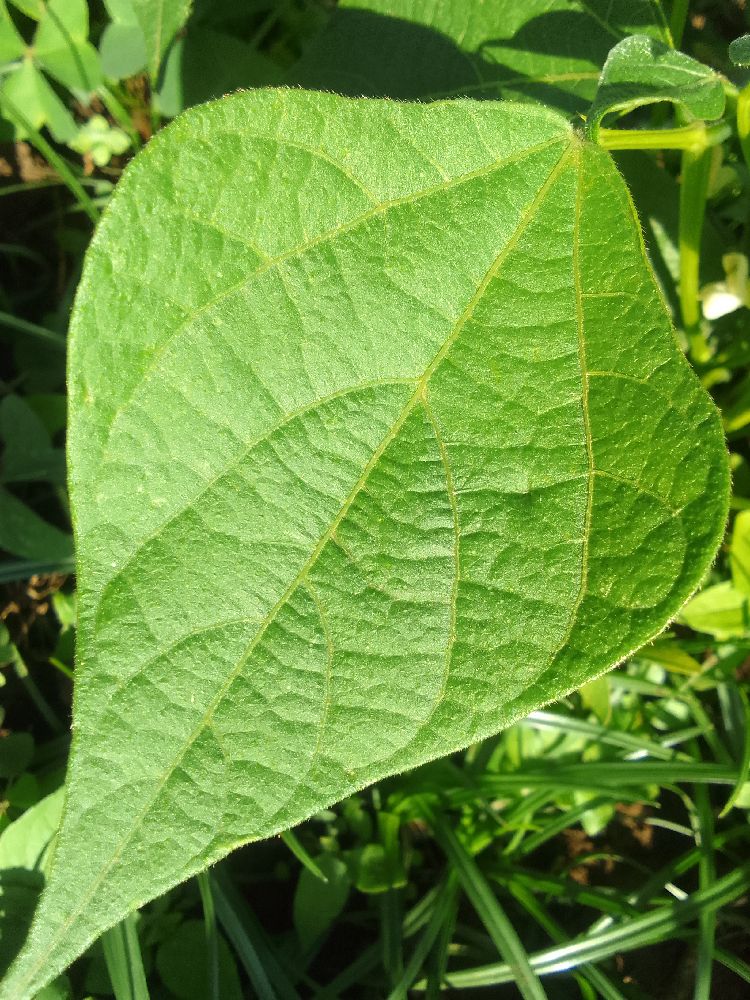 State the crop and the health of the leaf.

common bean, healthy
